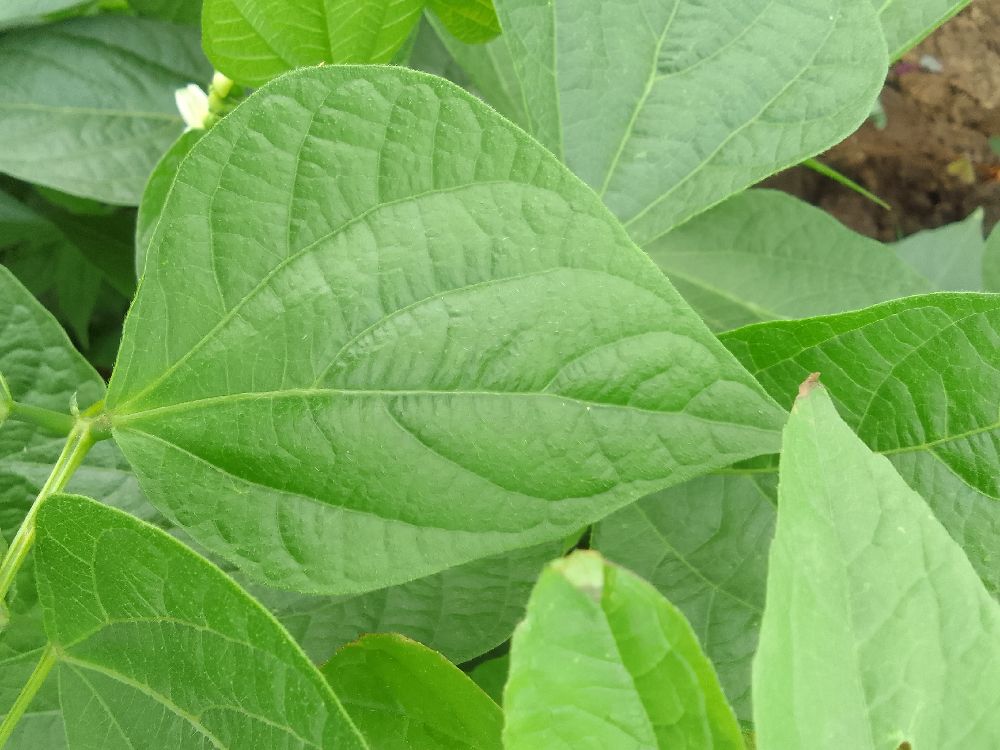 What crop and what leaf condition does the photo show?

common bean, healthy
